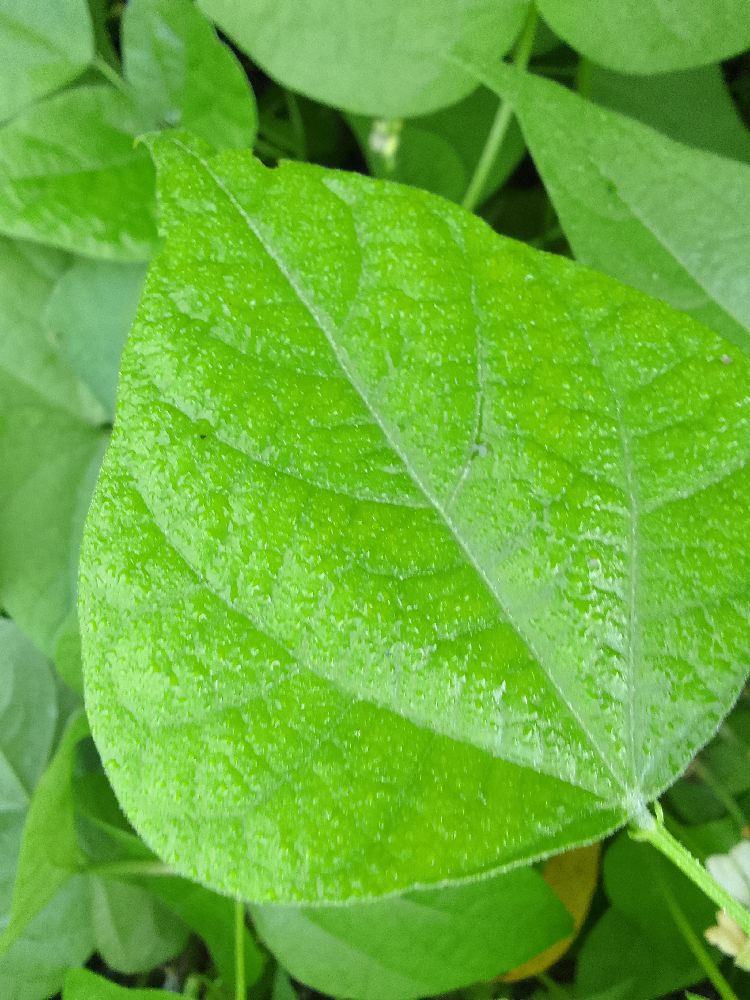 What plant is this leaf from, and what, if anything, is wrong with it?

common bean, healthy
